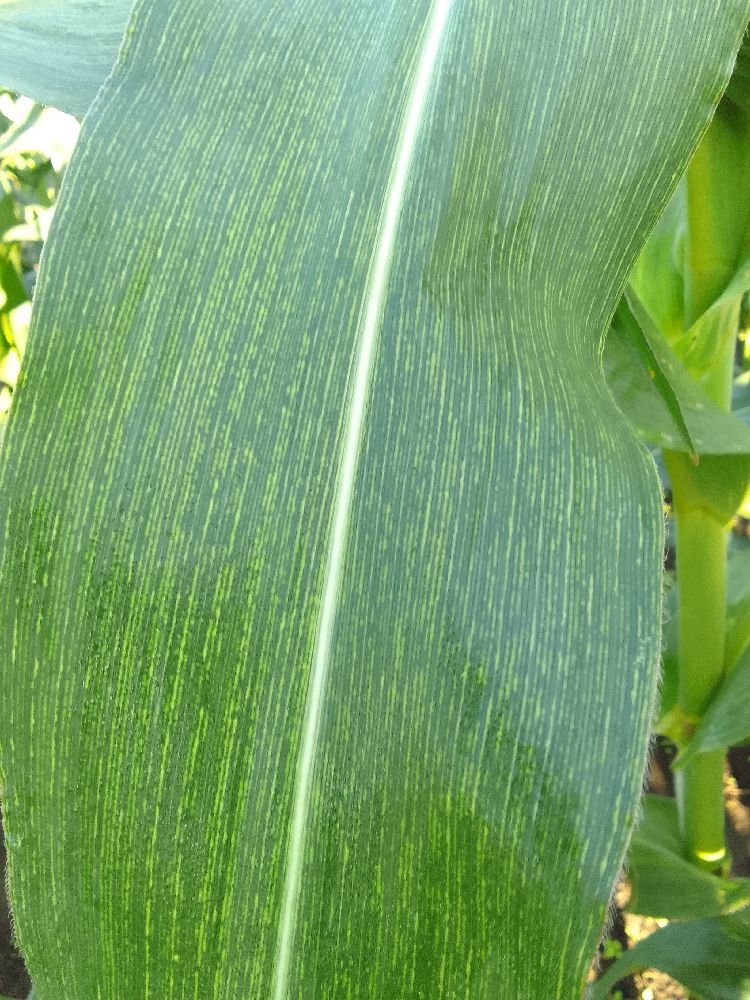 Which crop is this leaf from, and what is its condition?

maize, maize streak virus
